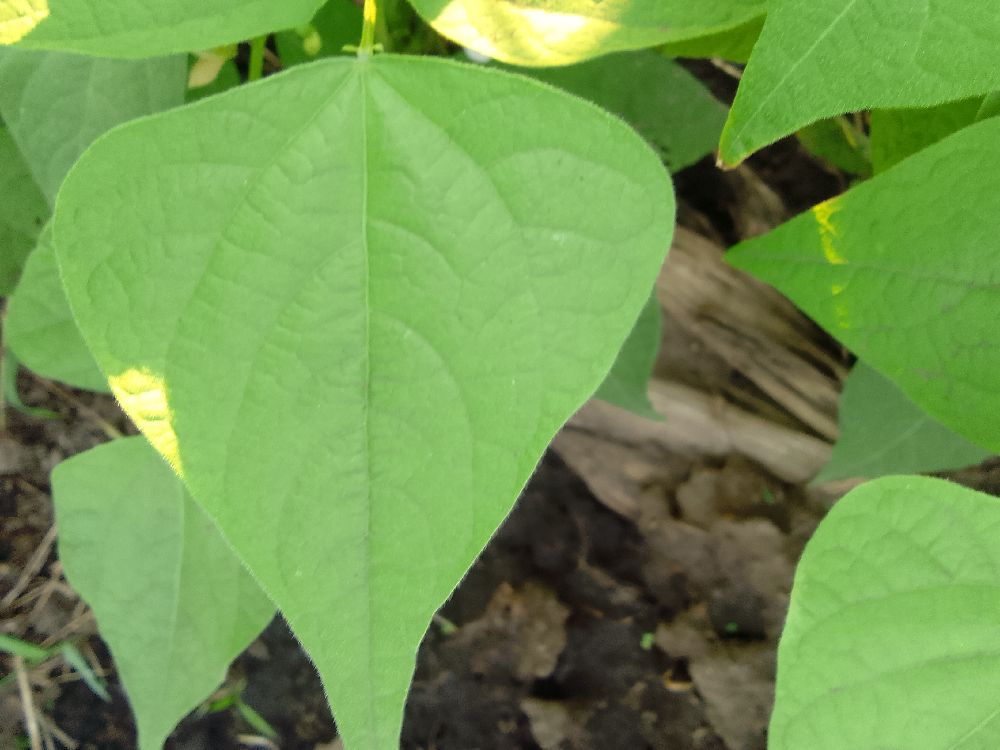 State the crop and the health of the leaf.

common bean, healthy
